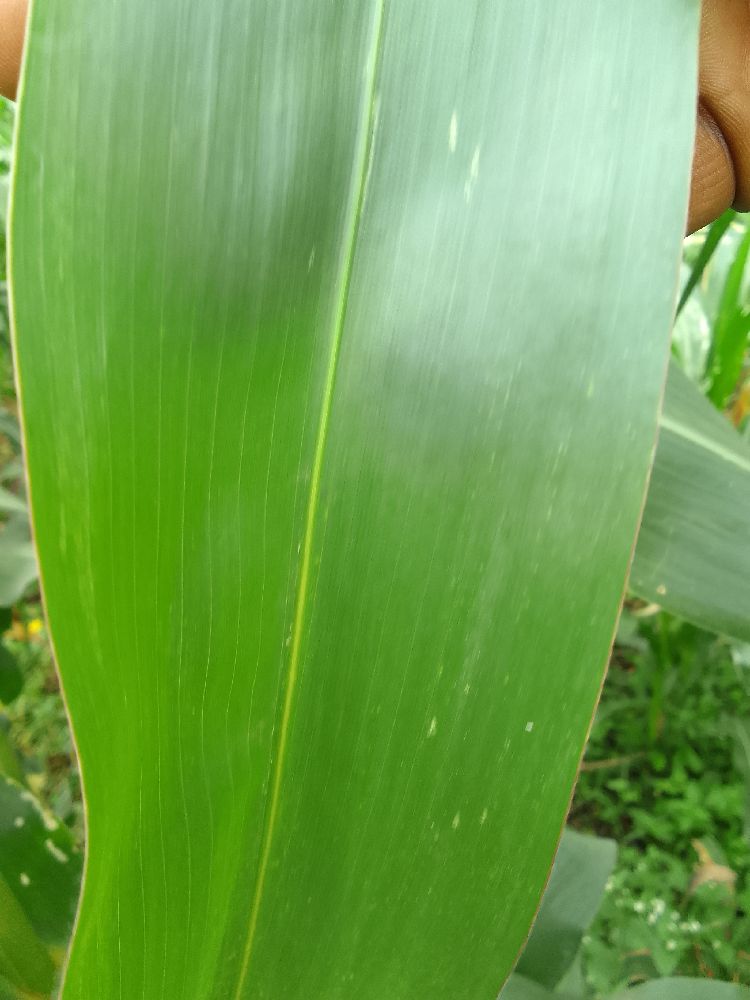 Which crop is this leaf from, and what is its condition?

maize, healthy
